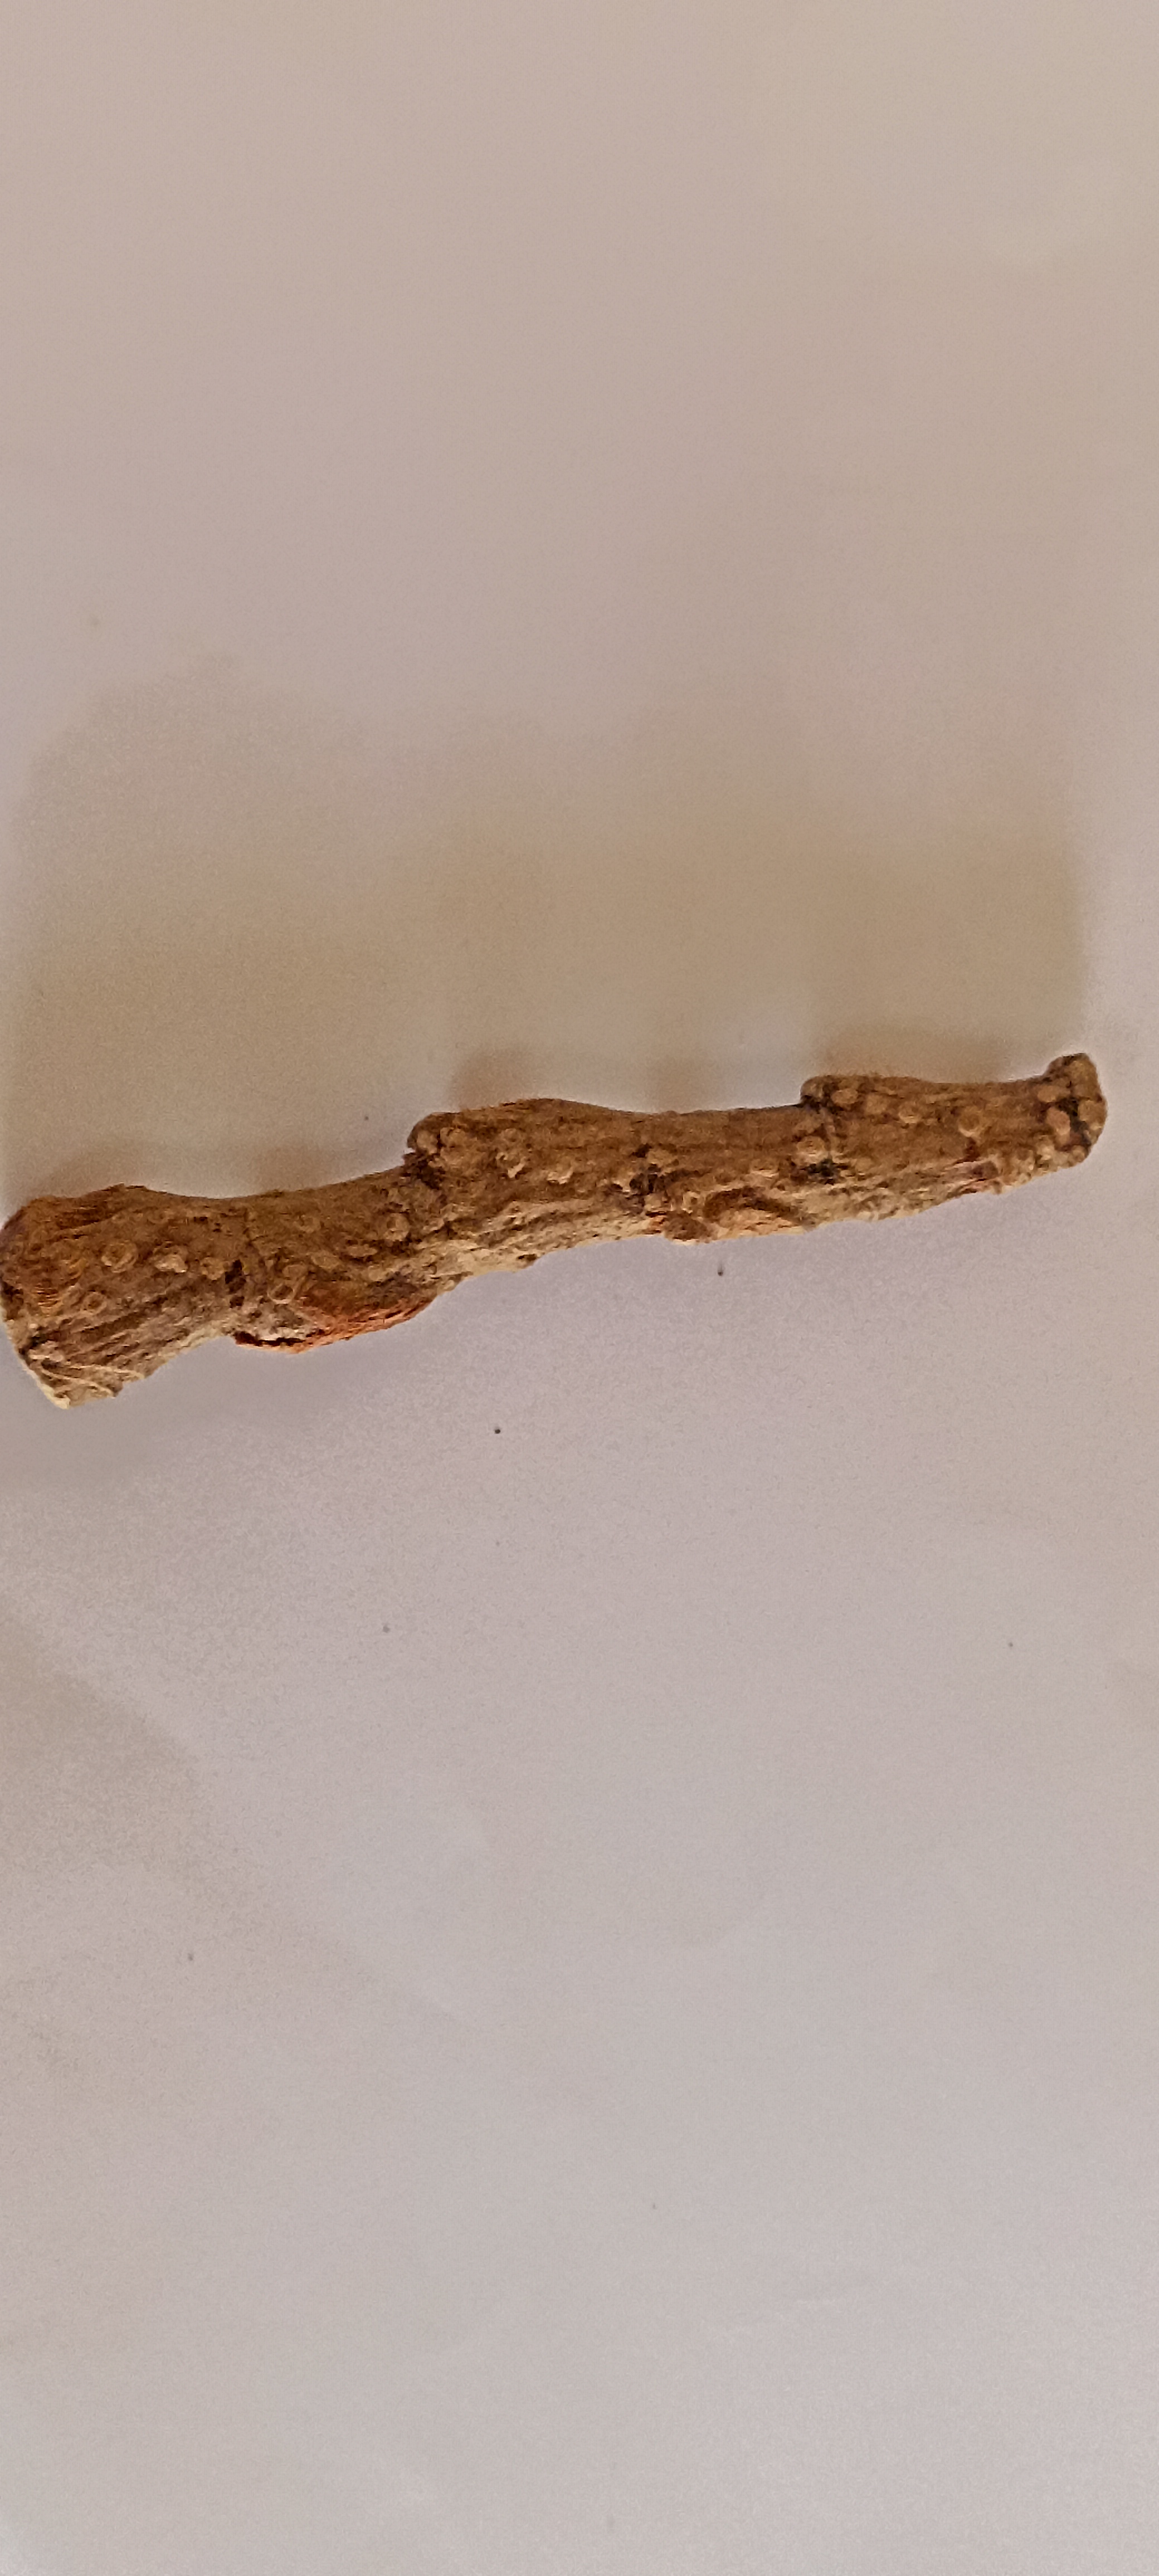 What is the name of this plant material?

vekhand
